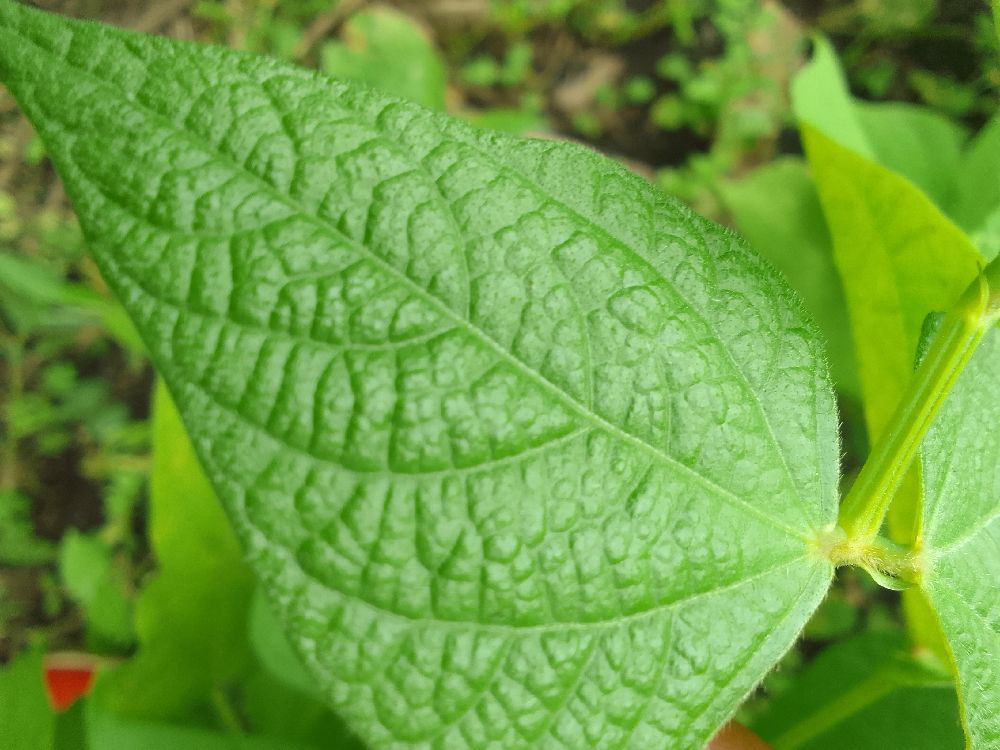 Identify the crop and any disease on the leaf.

common bean, healthy
